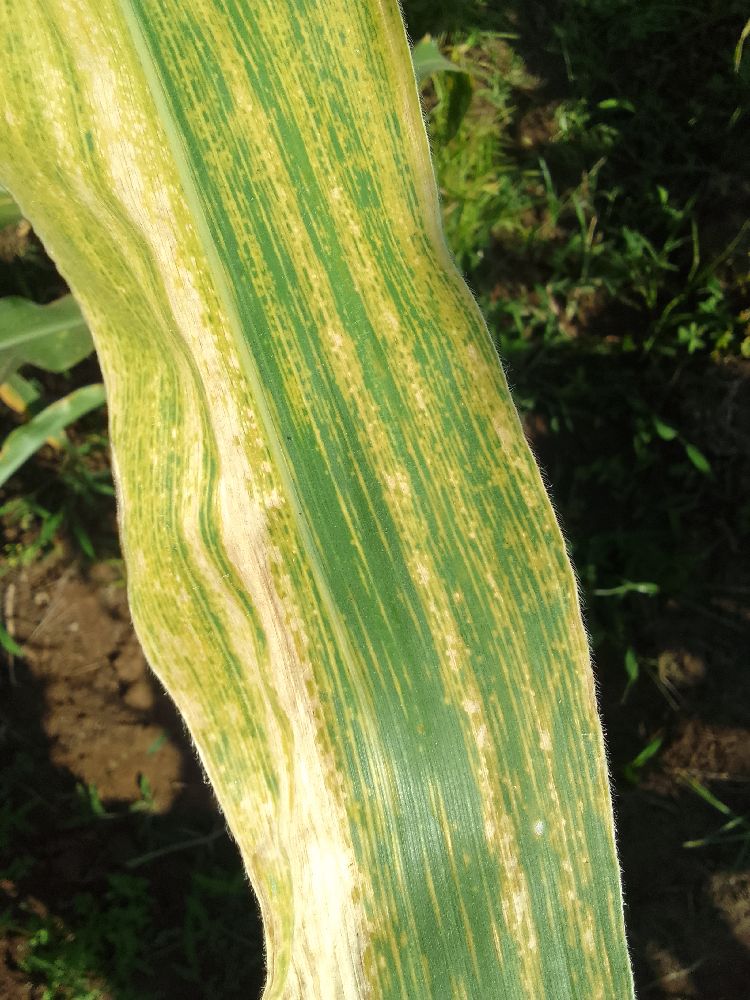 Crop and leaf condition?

maize, maize lethal necrosis
